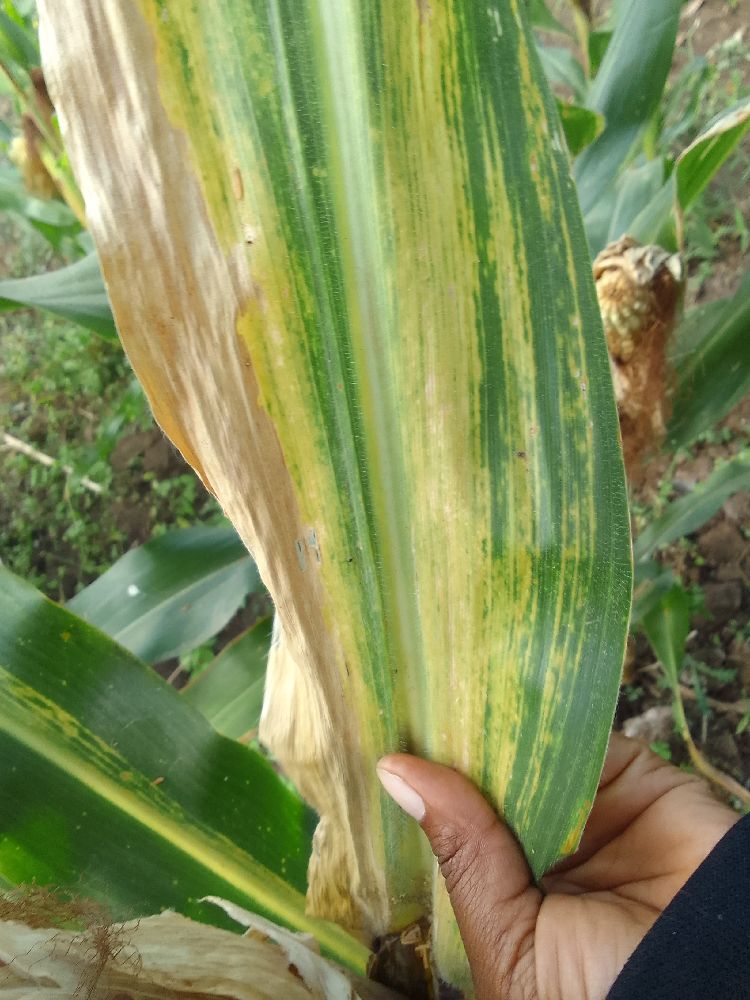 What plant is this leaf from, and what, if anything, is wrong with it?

maize, maize lethal necrosis
